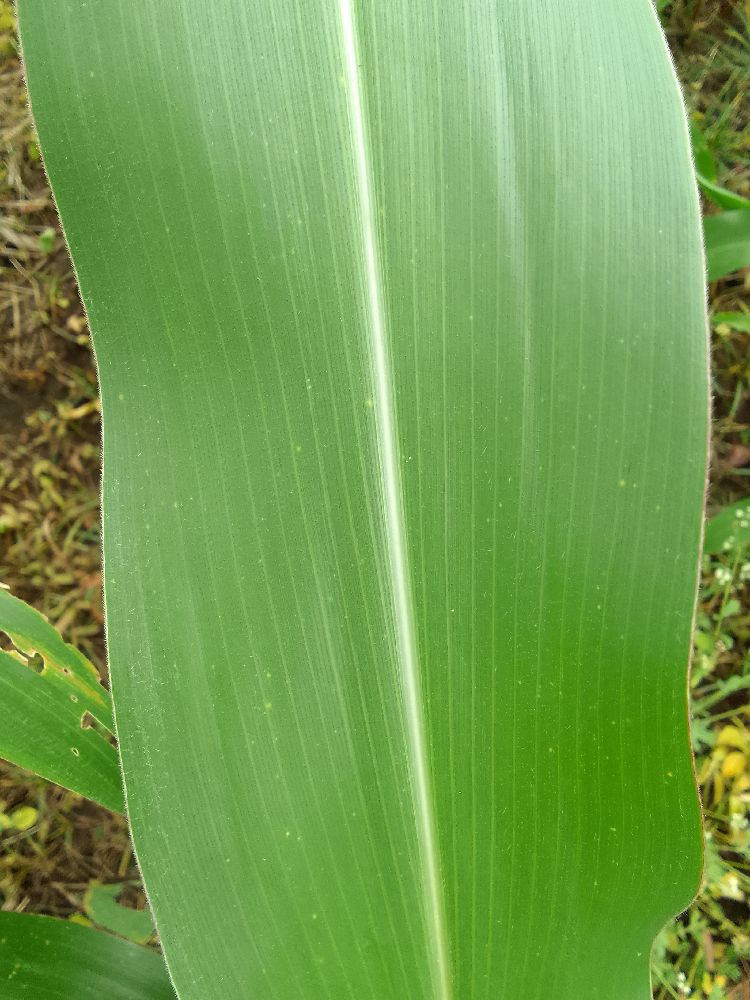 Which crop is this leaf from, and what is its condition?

maize, healthy
